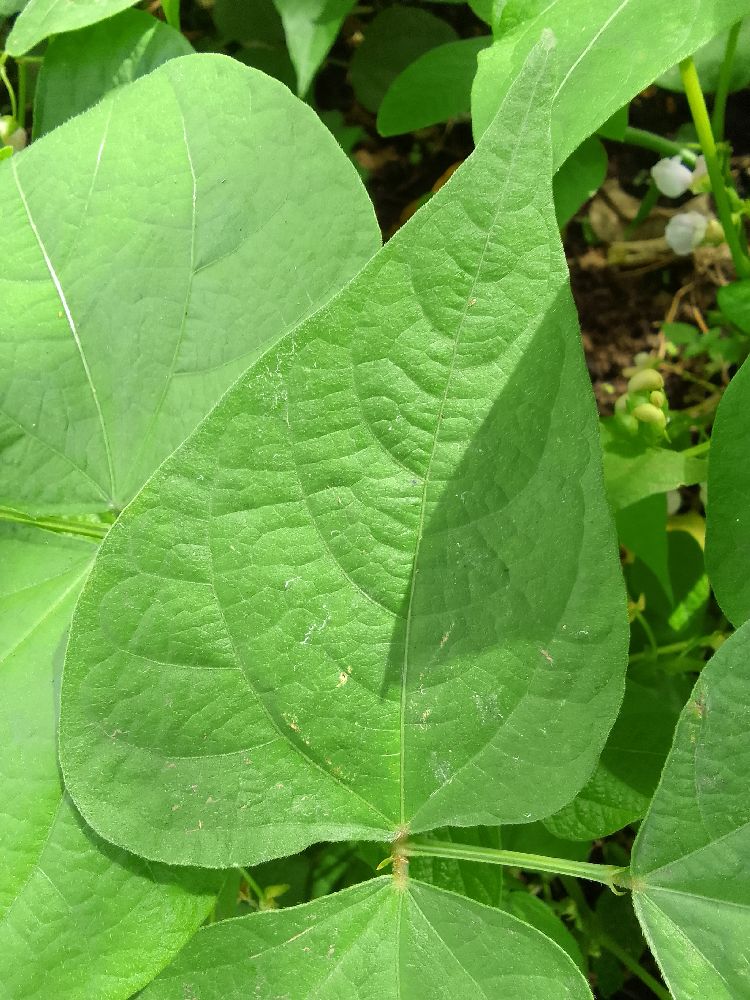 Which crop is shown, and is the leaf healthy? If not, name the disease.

common bean, healthy
